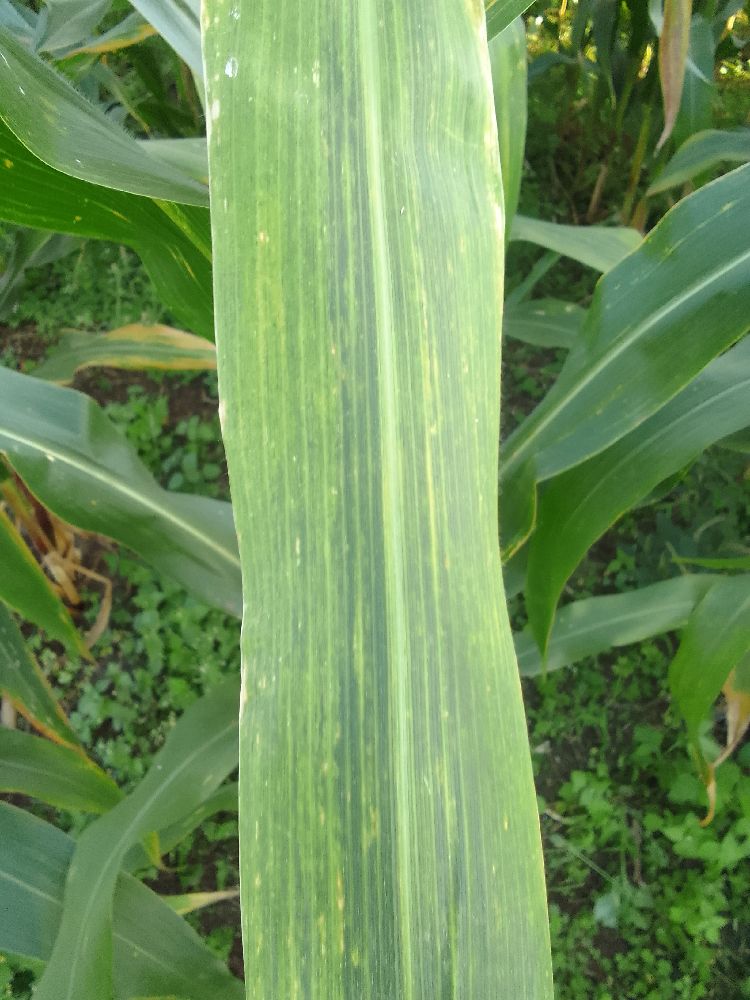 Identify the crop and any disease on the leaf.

maize, maize lethal necrosis
